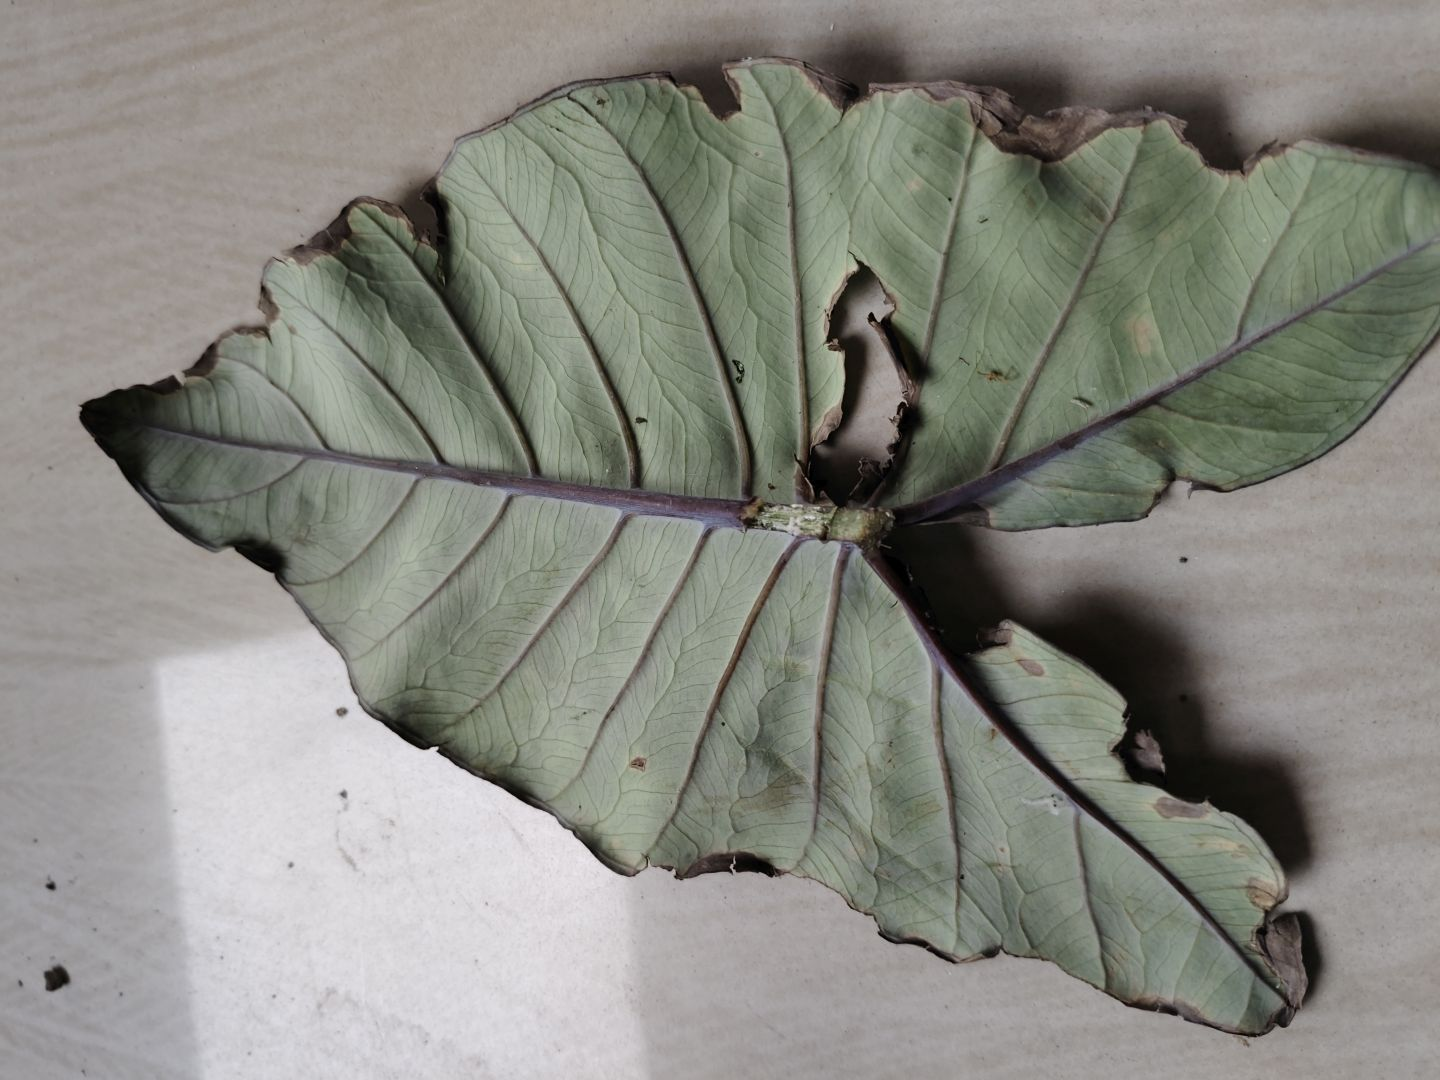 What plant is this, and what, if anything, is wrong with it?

taro, leaf blight
